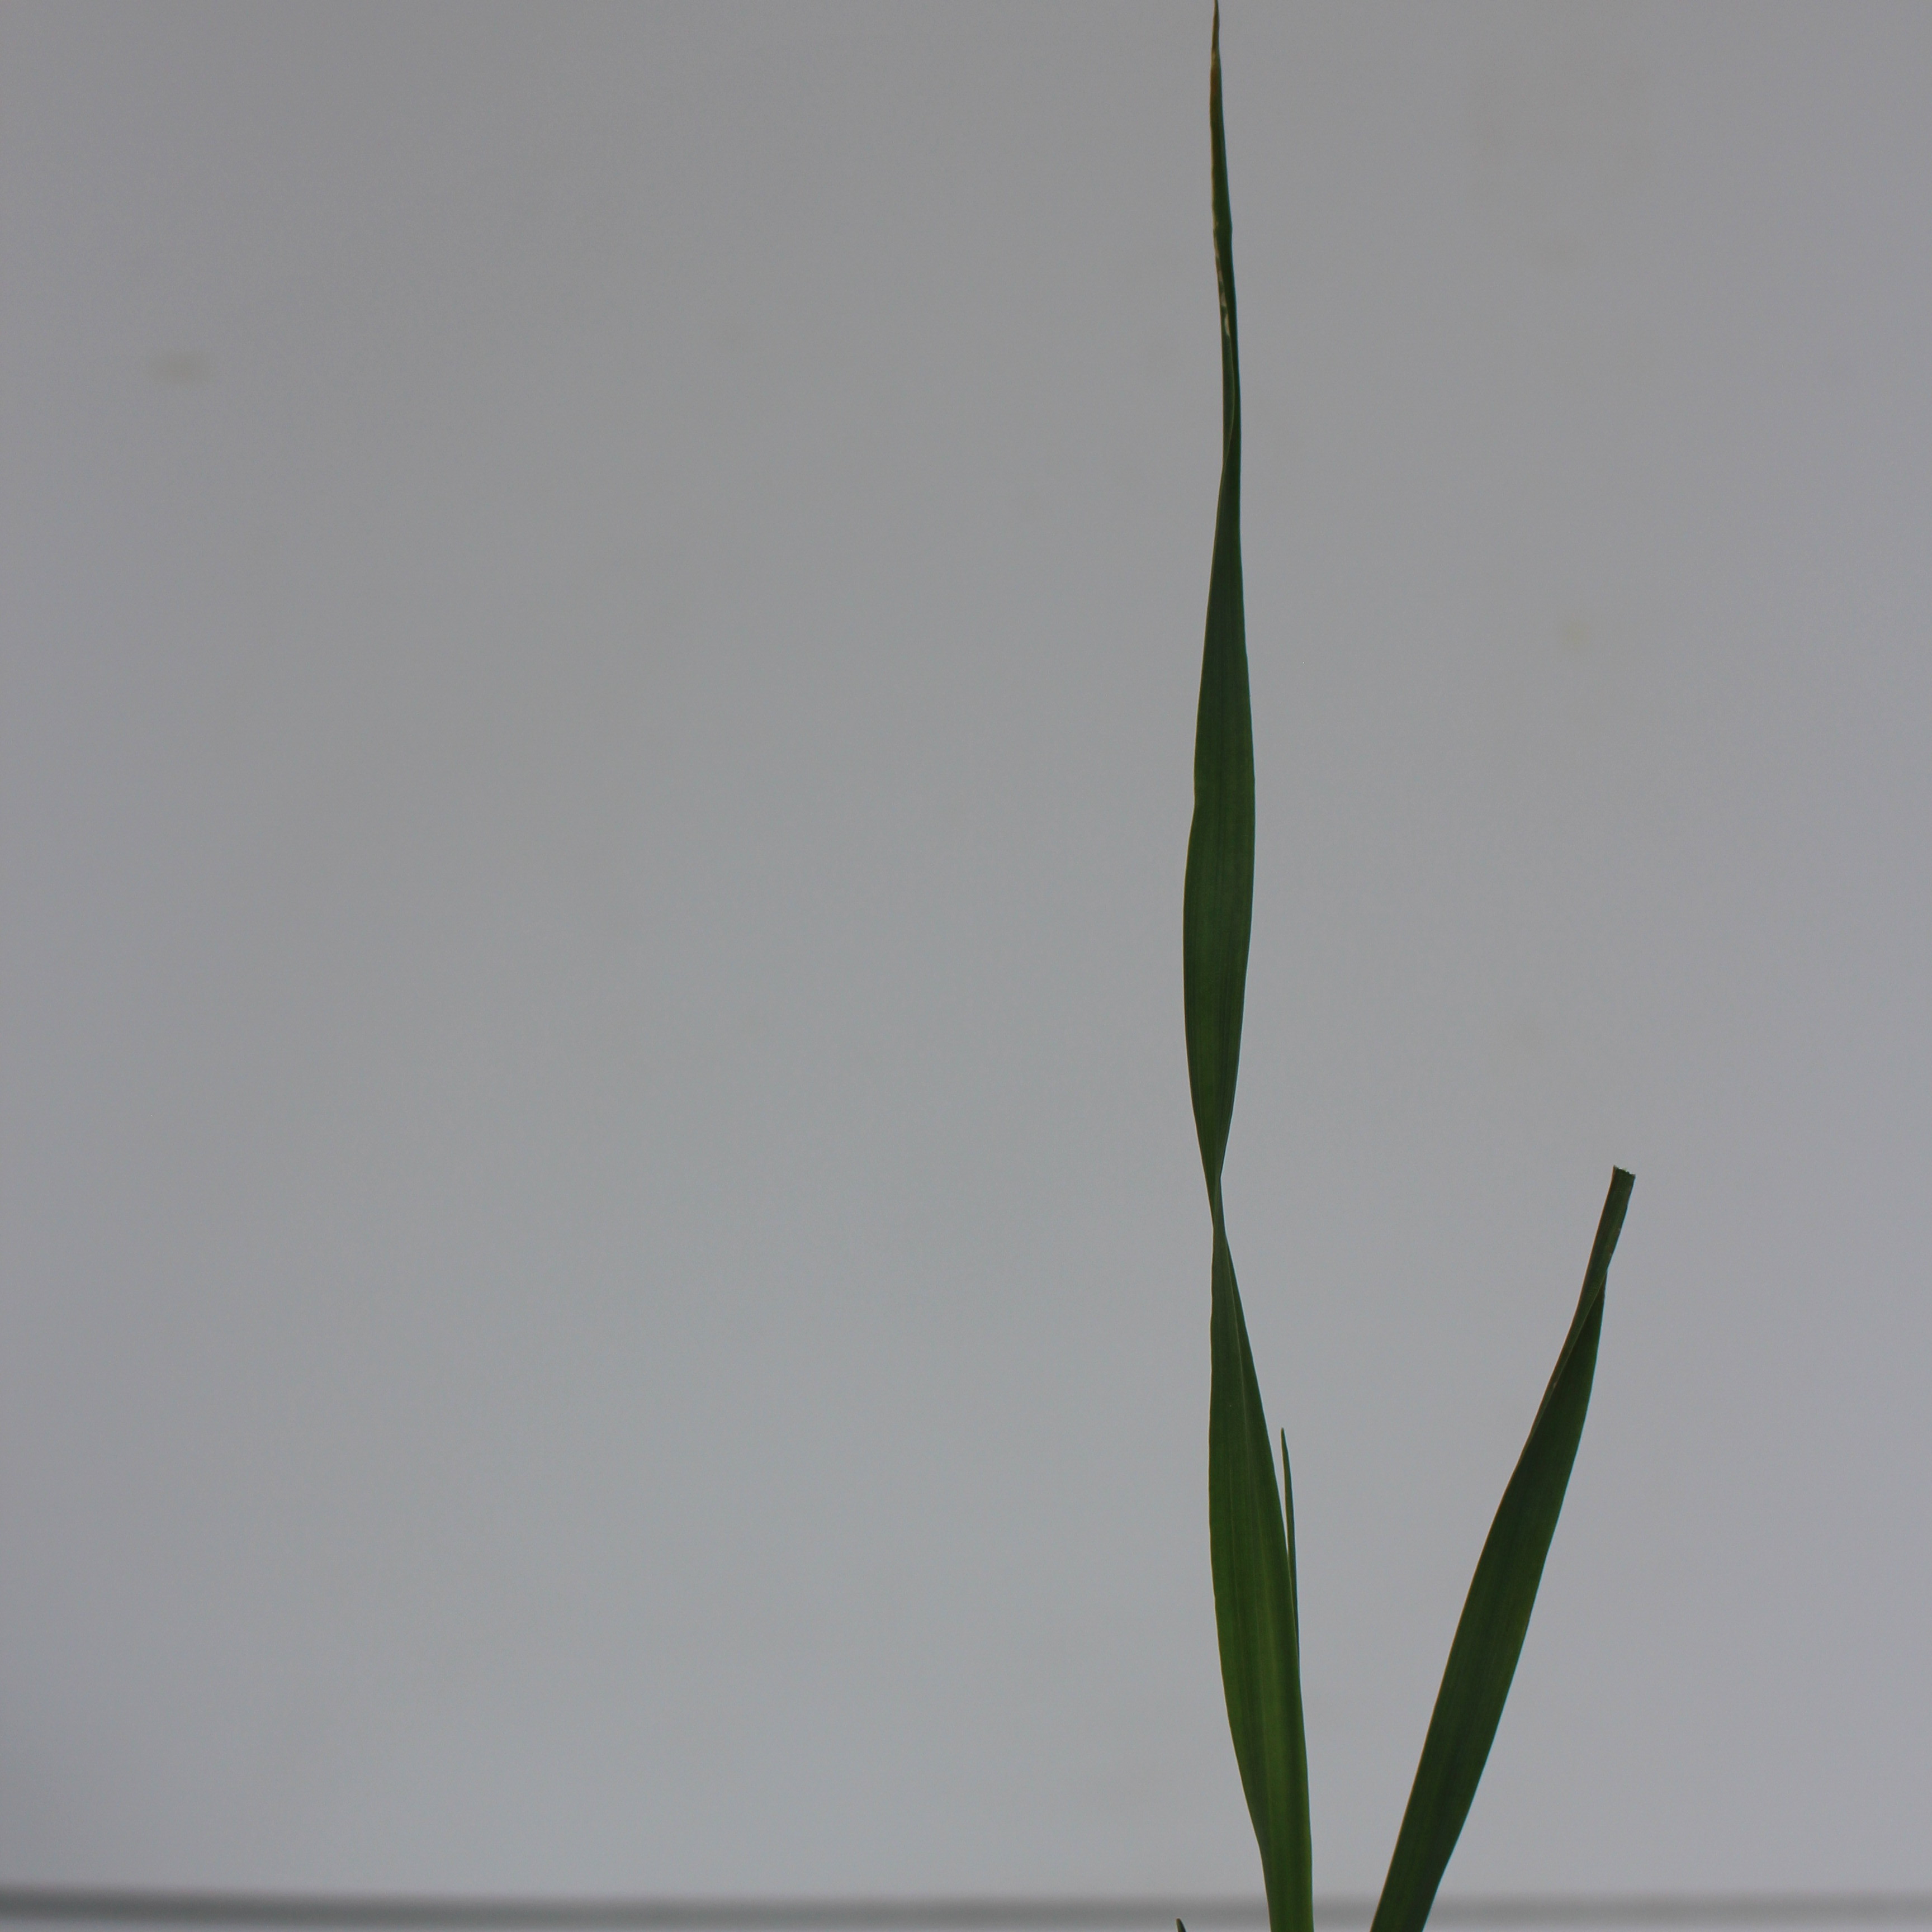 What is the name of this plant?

Avena sterilis
